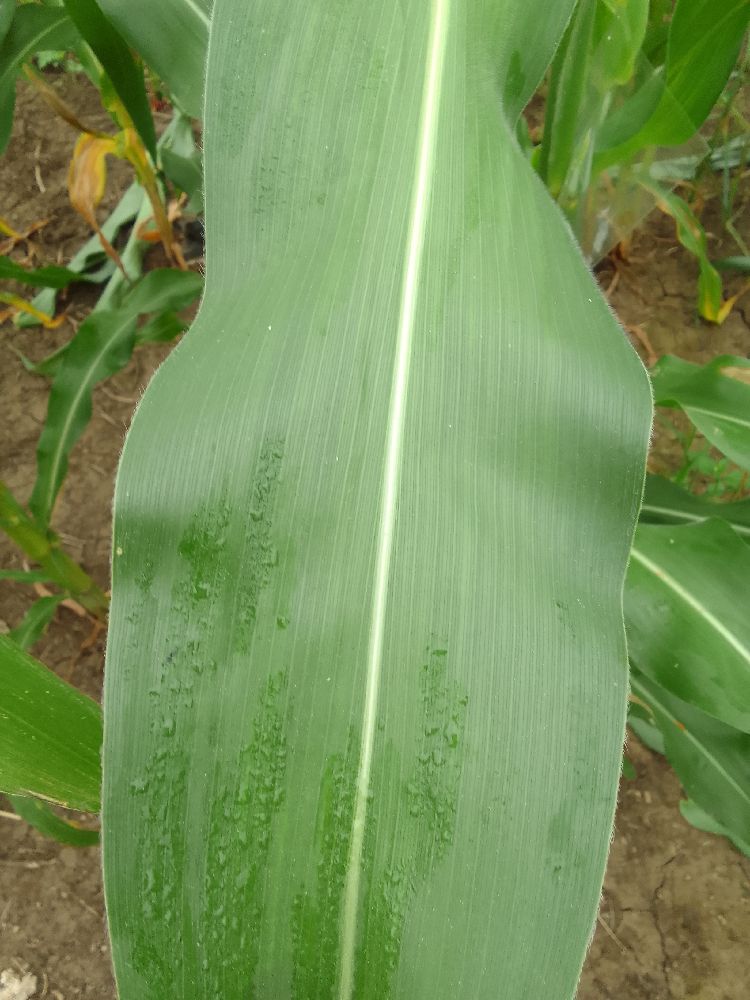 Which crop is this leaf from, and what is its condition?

maize, healthy
